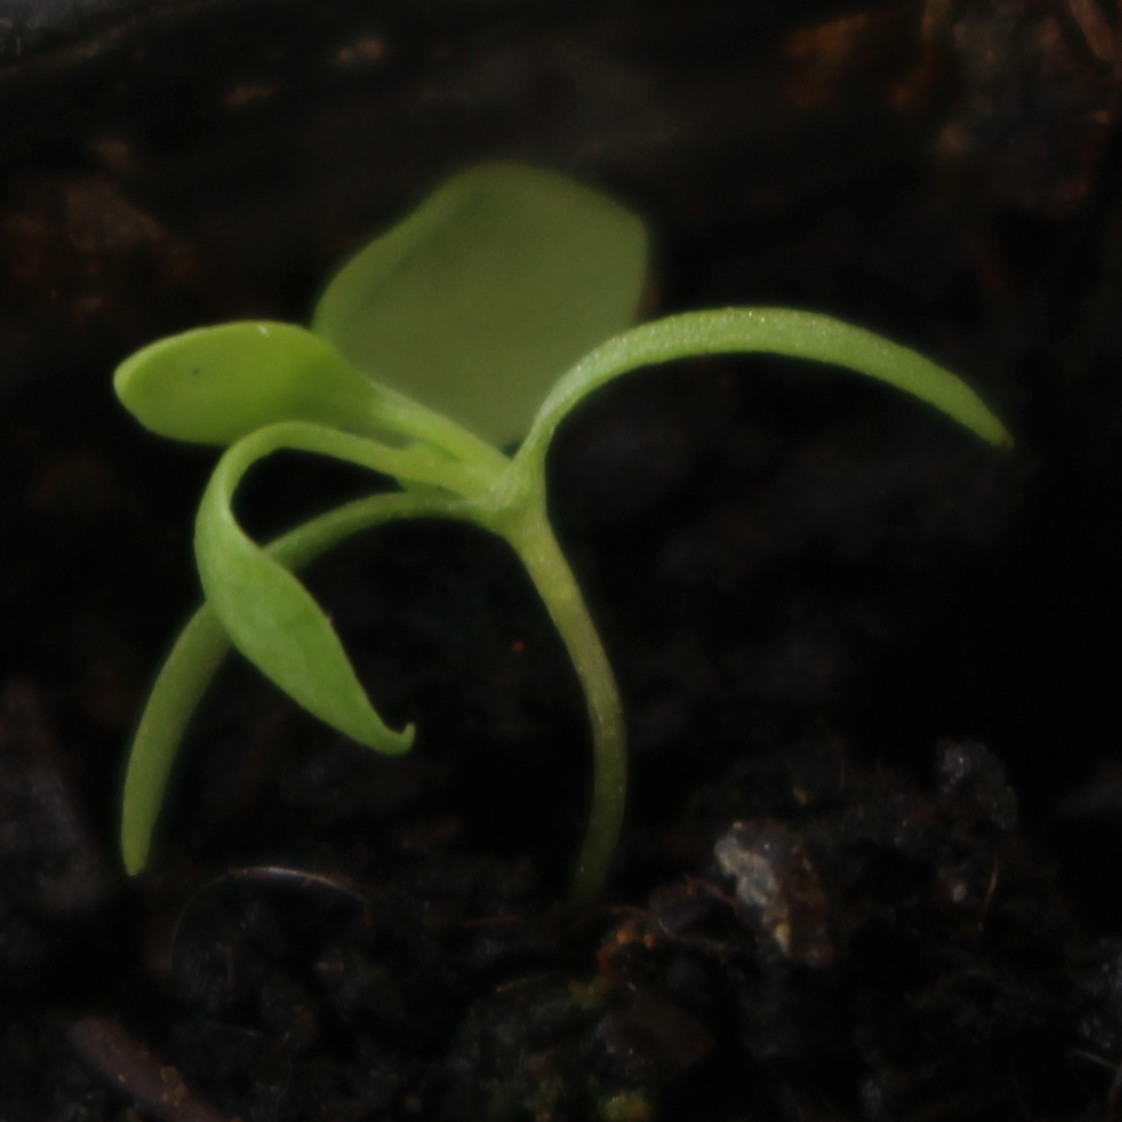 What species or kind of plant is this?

Papaver rhoeas
